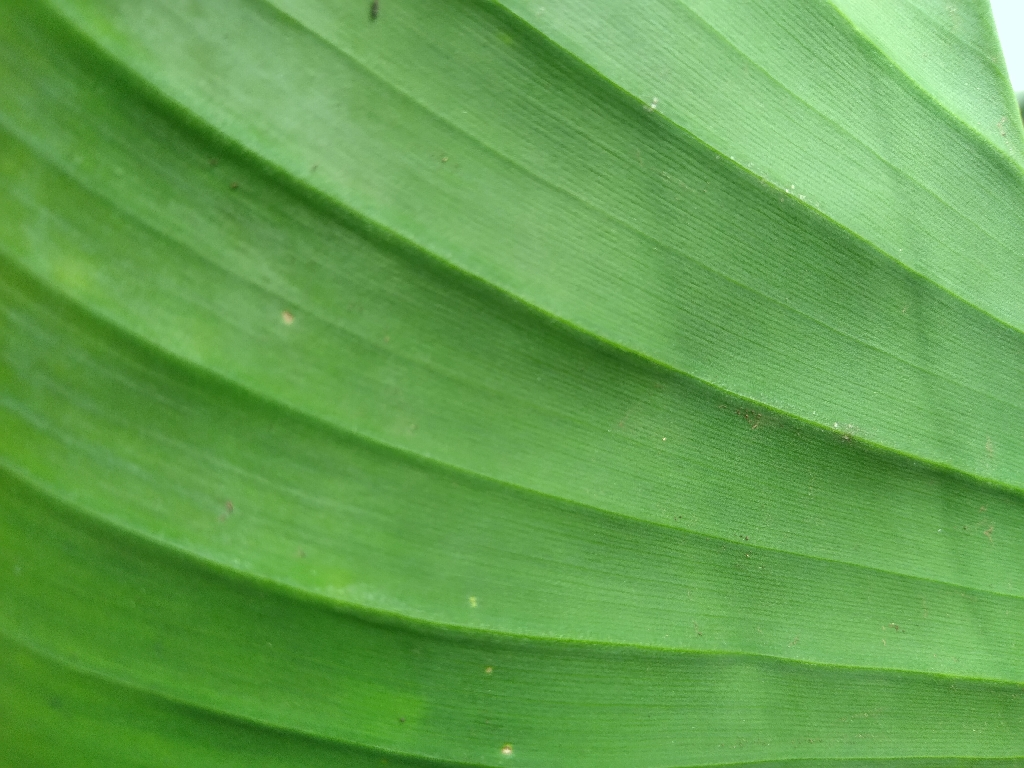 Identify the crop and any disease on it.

banana, healthy
